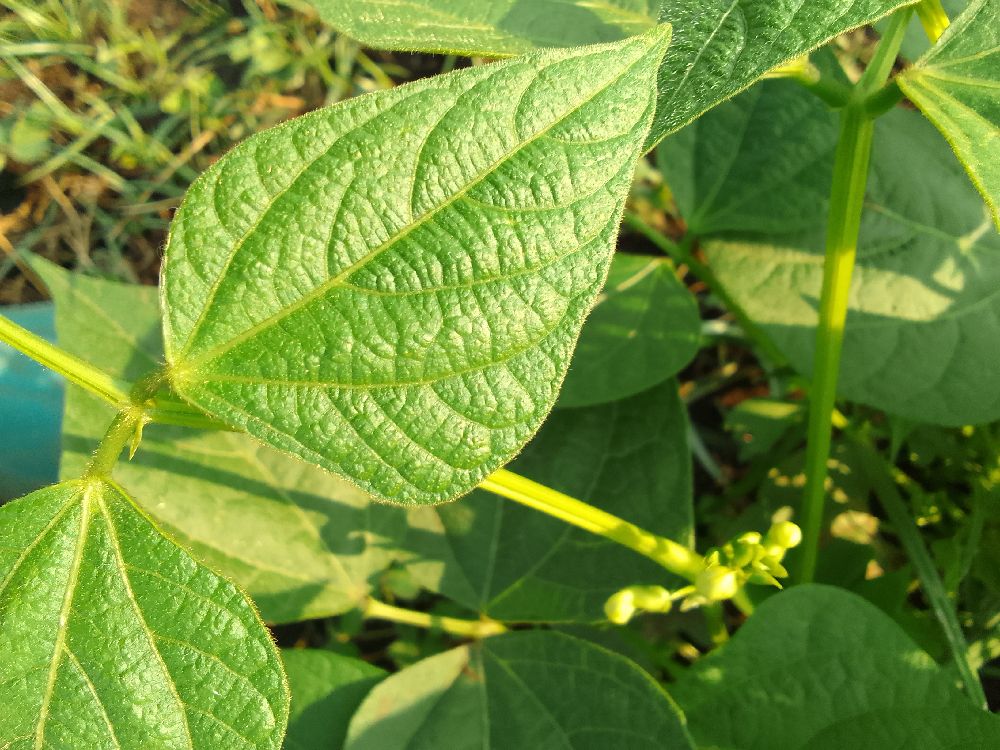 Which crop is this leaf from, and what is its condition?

common bean, healthy
